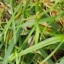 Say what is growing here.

grass
